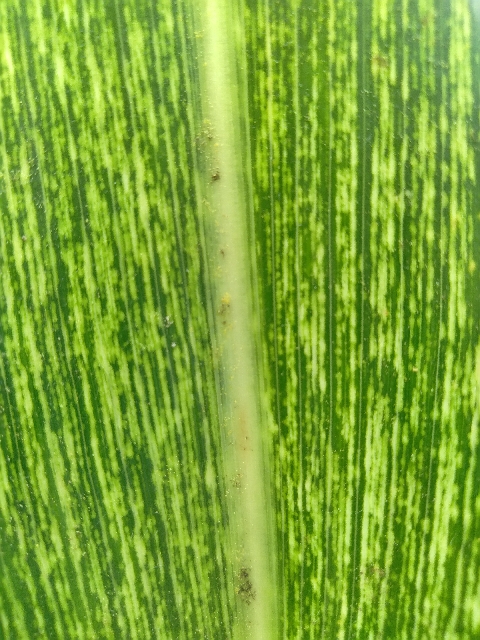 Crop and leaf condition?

maize, maize streak virus
